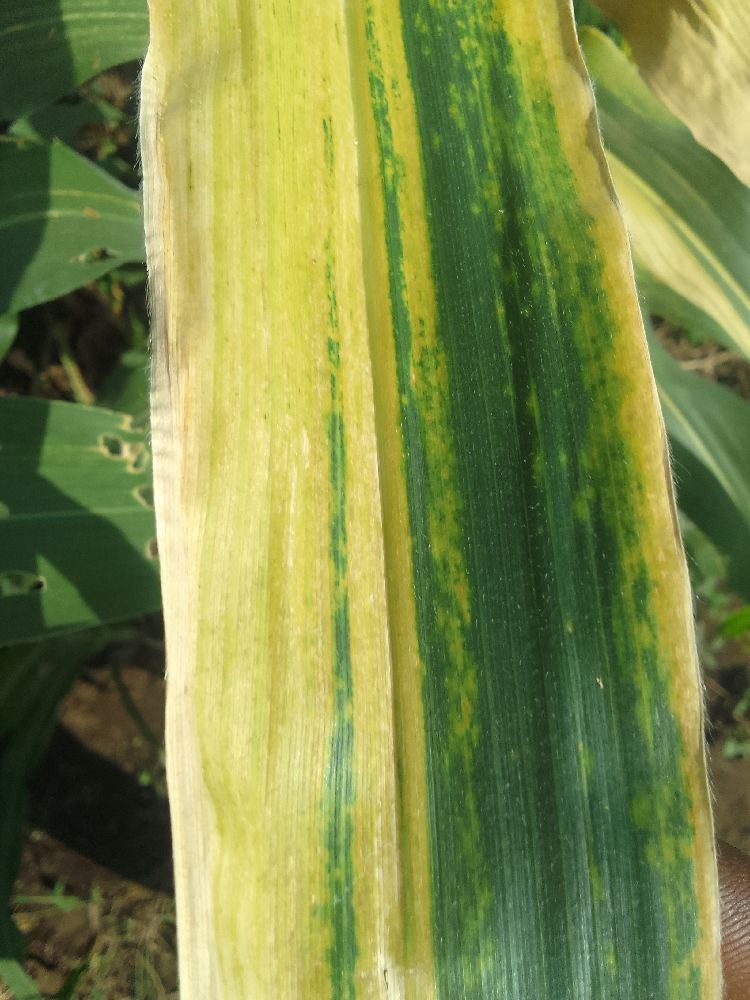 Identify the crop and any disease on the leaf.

maize, maize lethal necrosis
